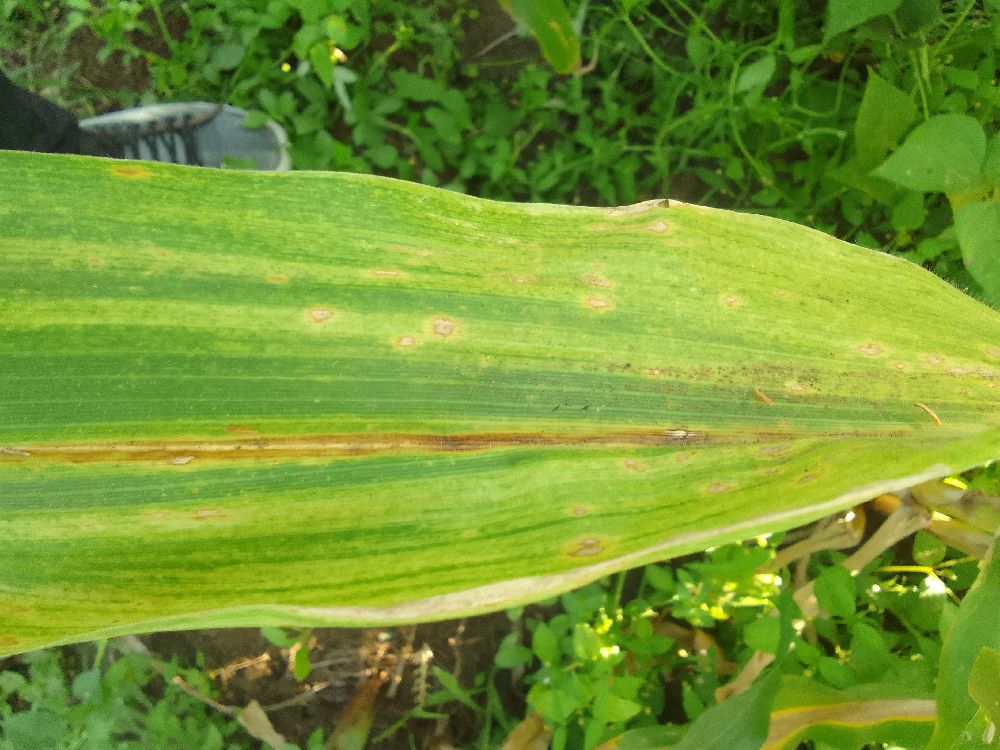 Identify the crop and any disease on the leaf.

maize, maize lethal necrosis
